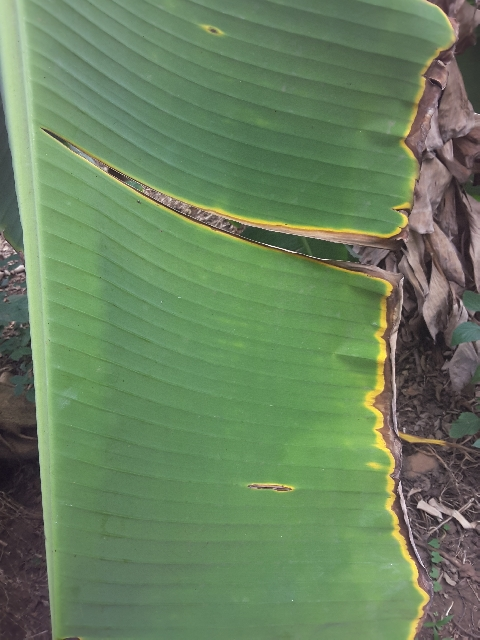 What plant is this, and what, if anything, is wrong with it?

banana, fusarium wilt race 1
